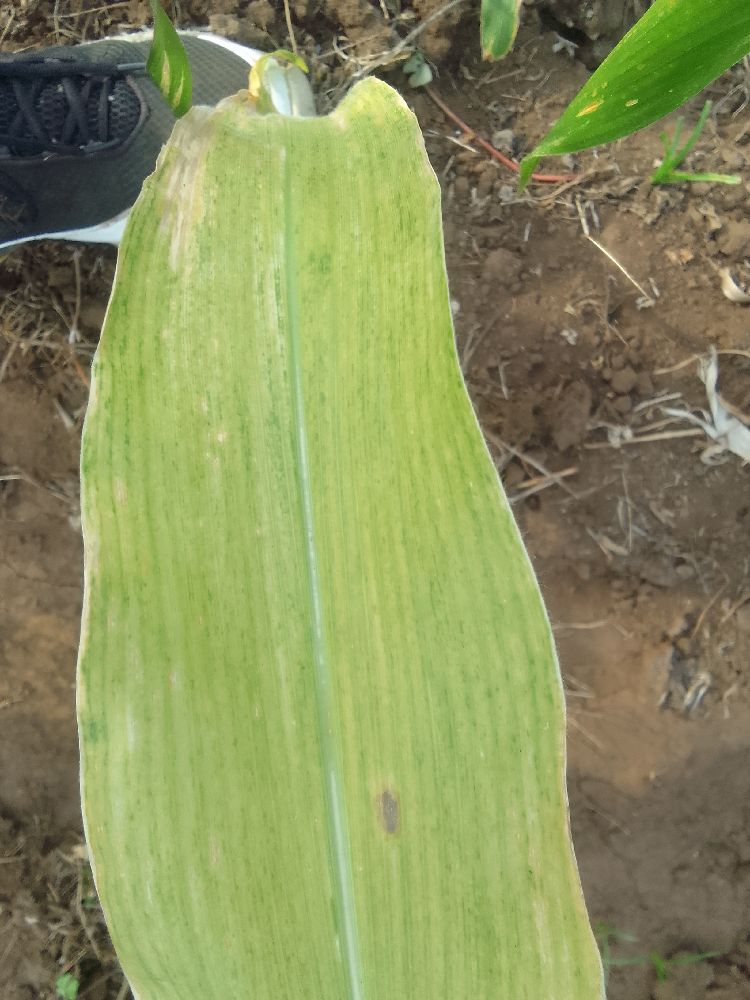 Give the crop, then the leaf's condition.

maize, maize lethal necrosis
